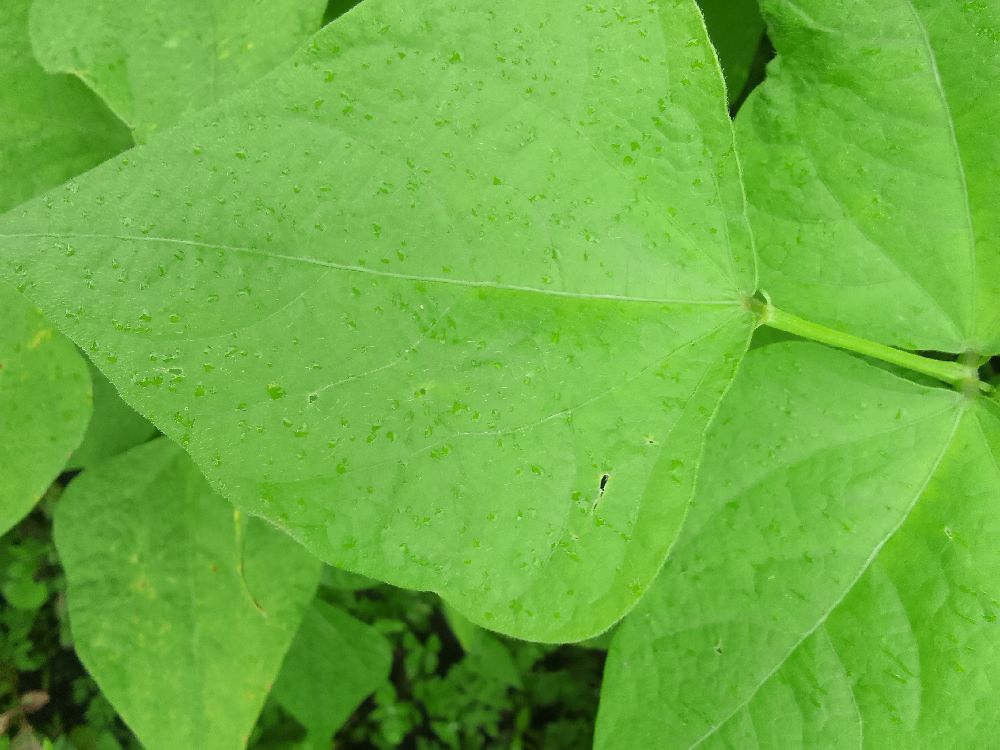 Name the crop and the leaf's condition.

common bean, healthy
